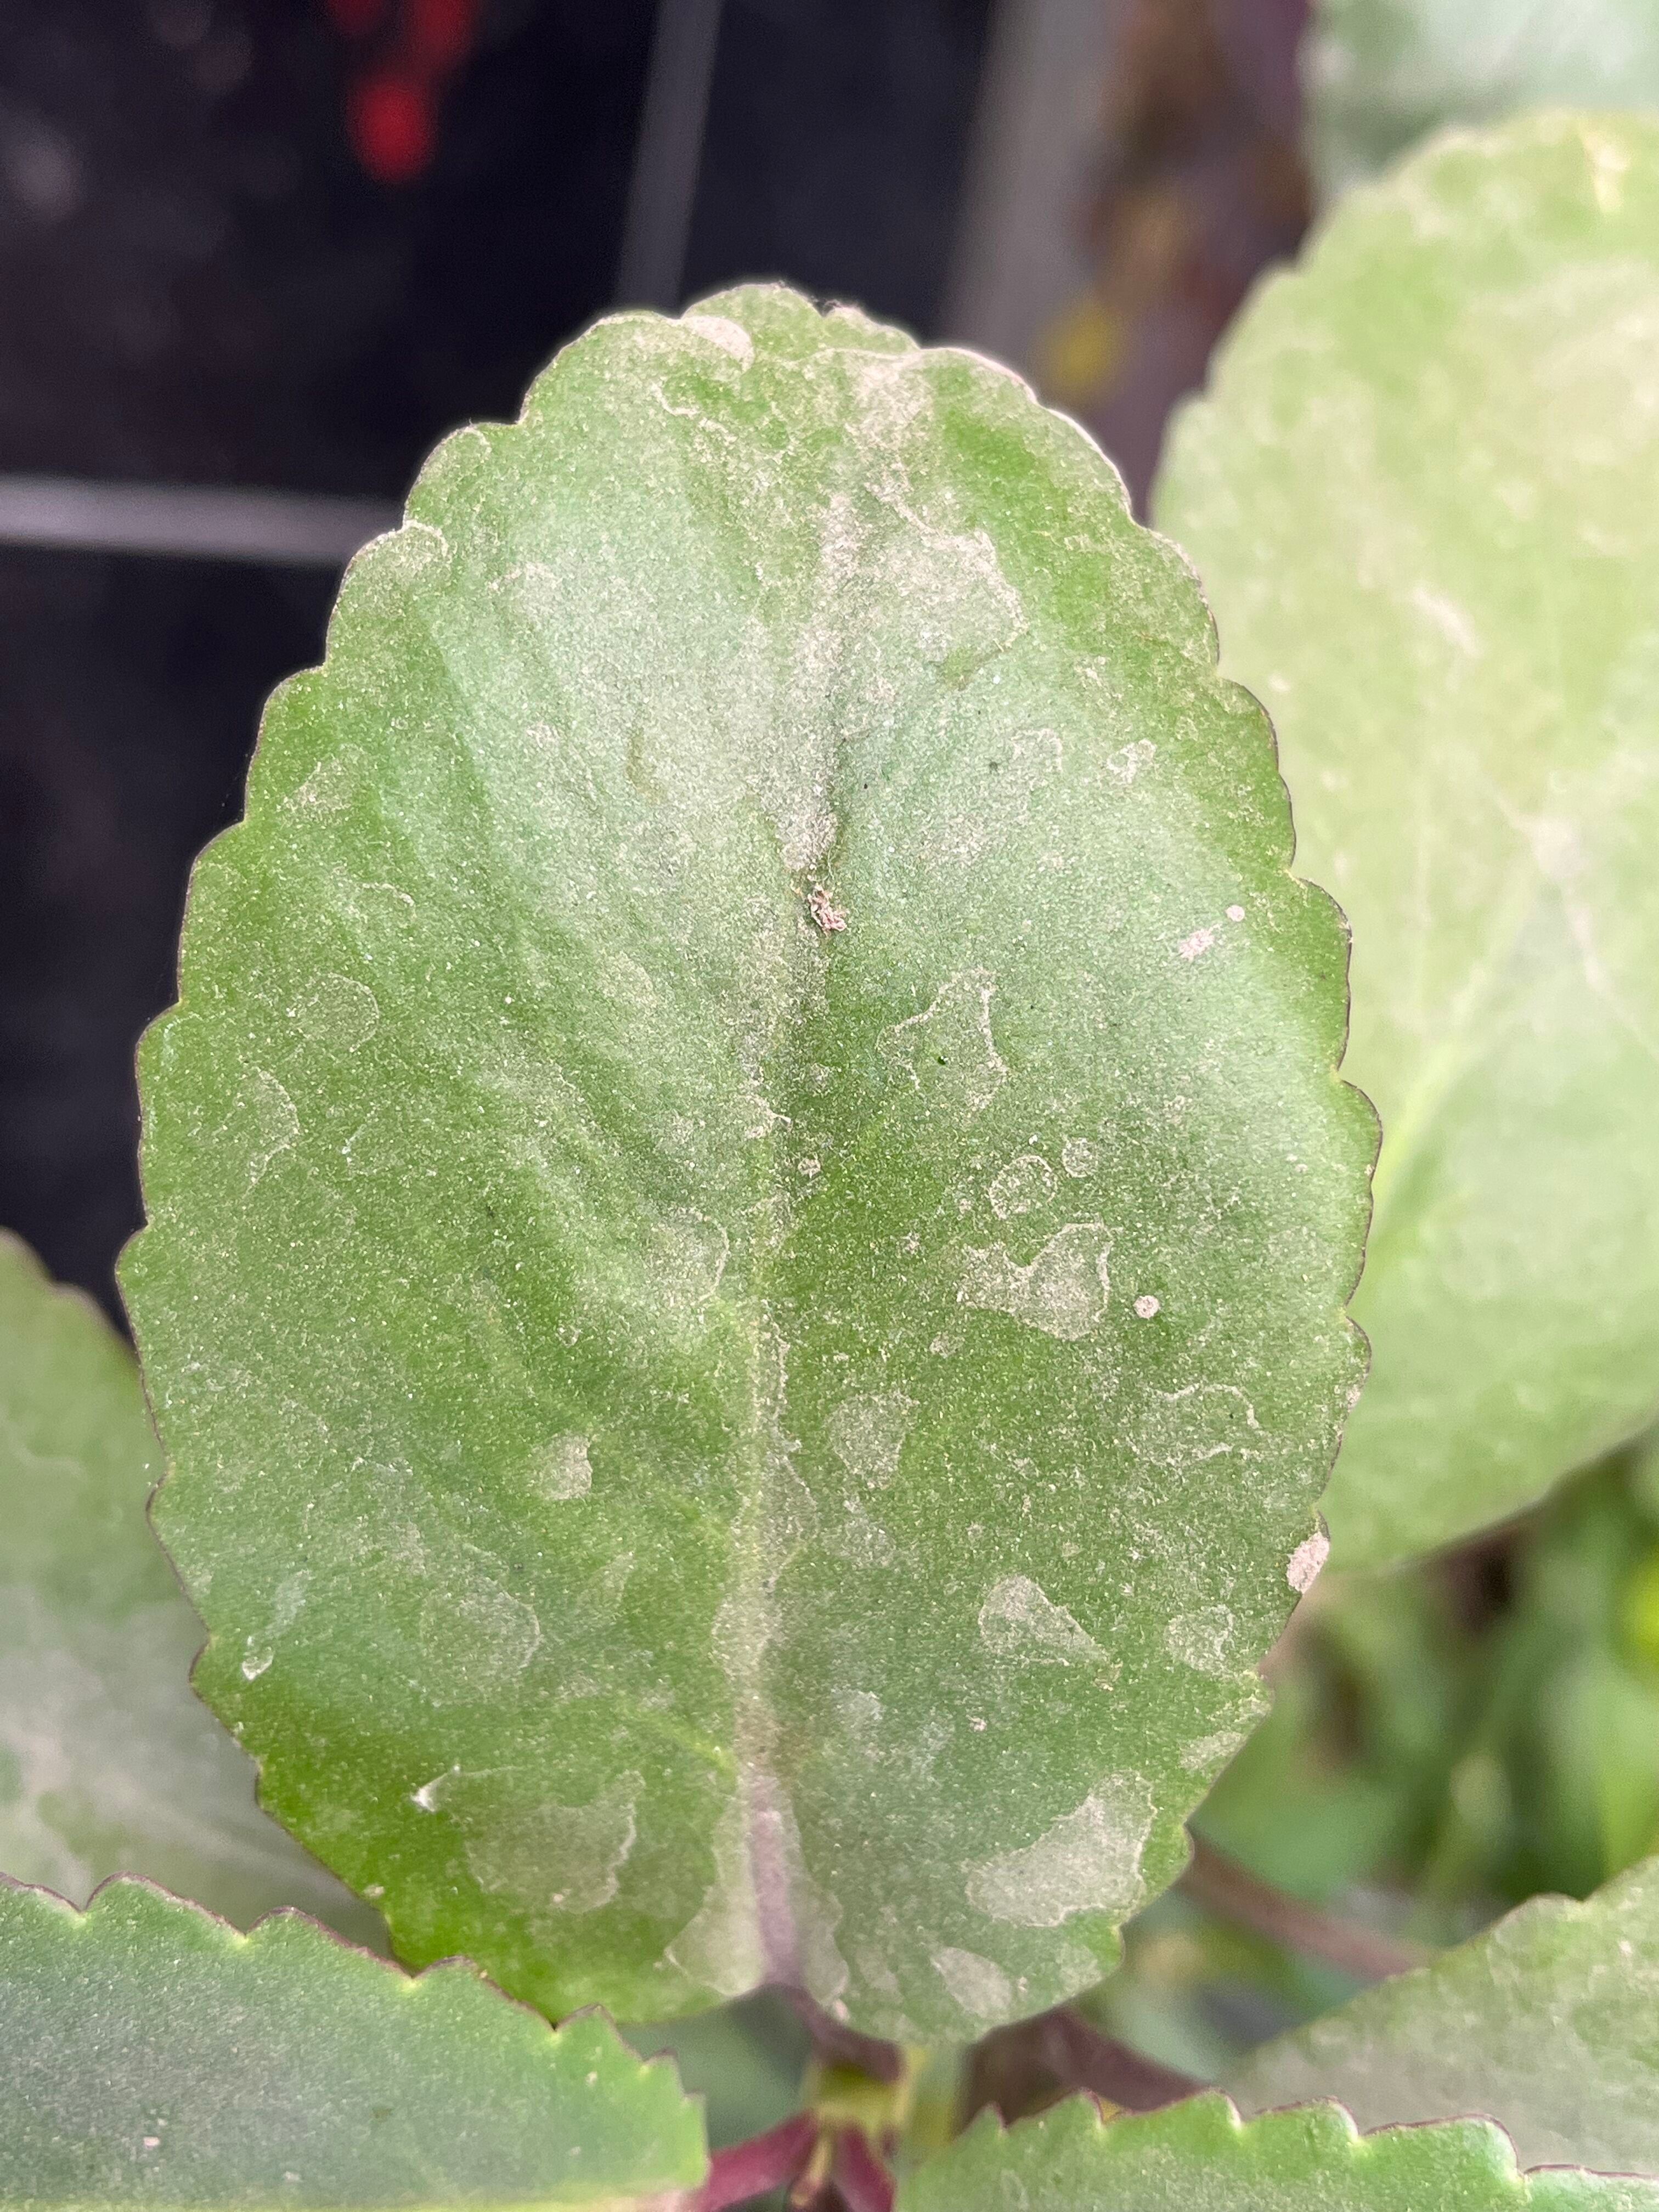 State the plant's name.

pathorkuci
